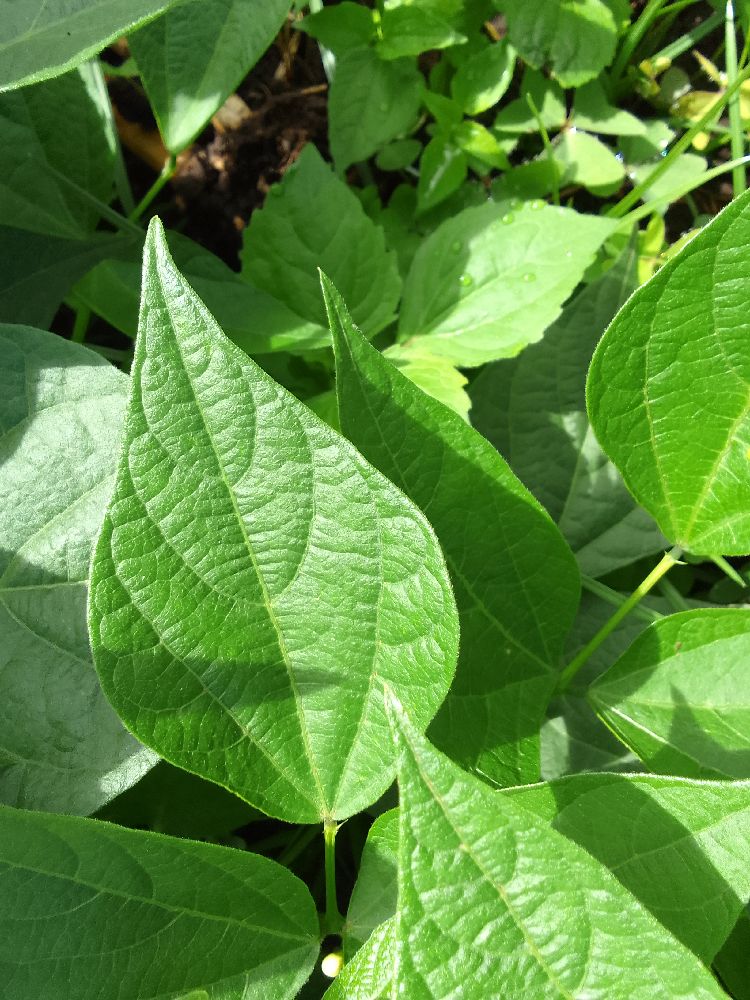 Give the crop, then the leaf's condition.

common bean, healthy
